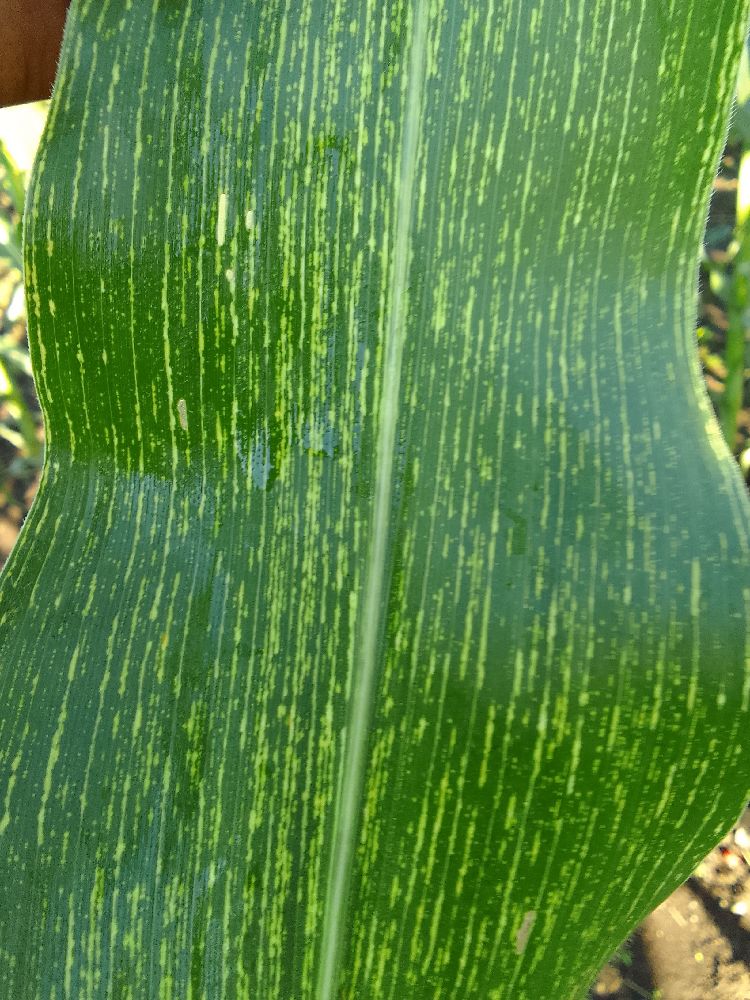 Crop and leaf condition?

maize, maize streak virus
